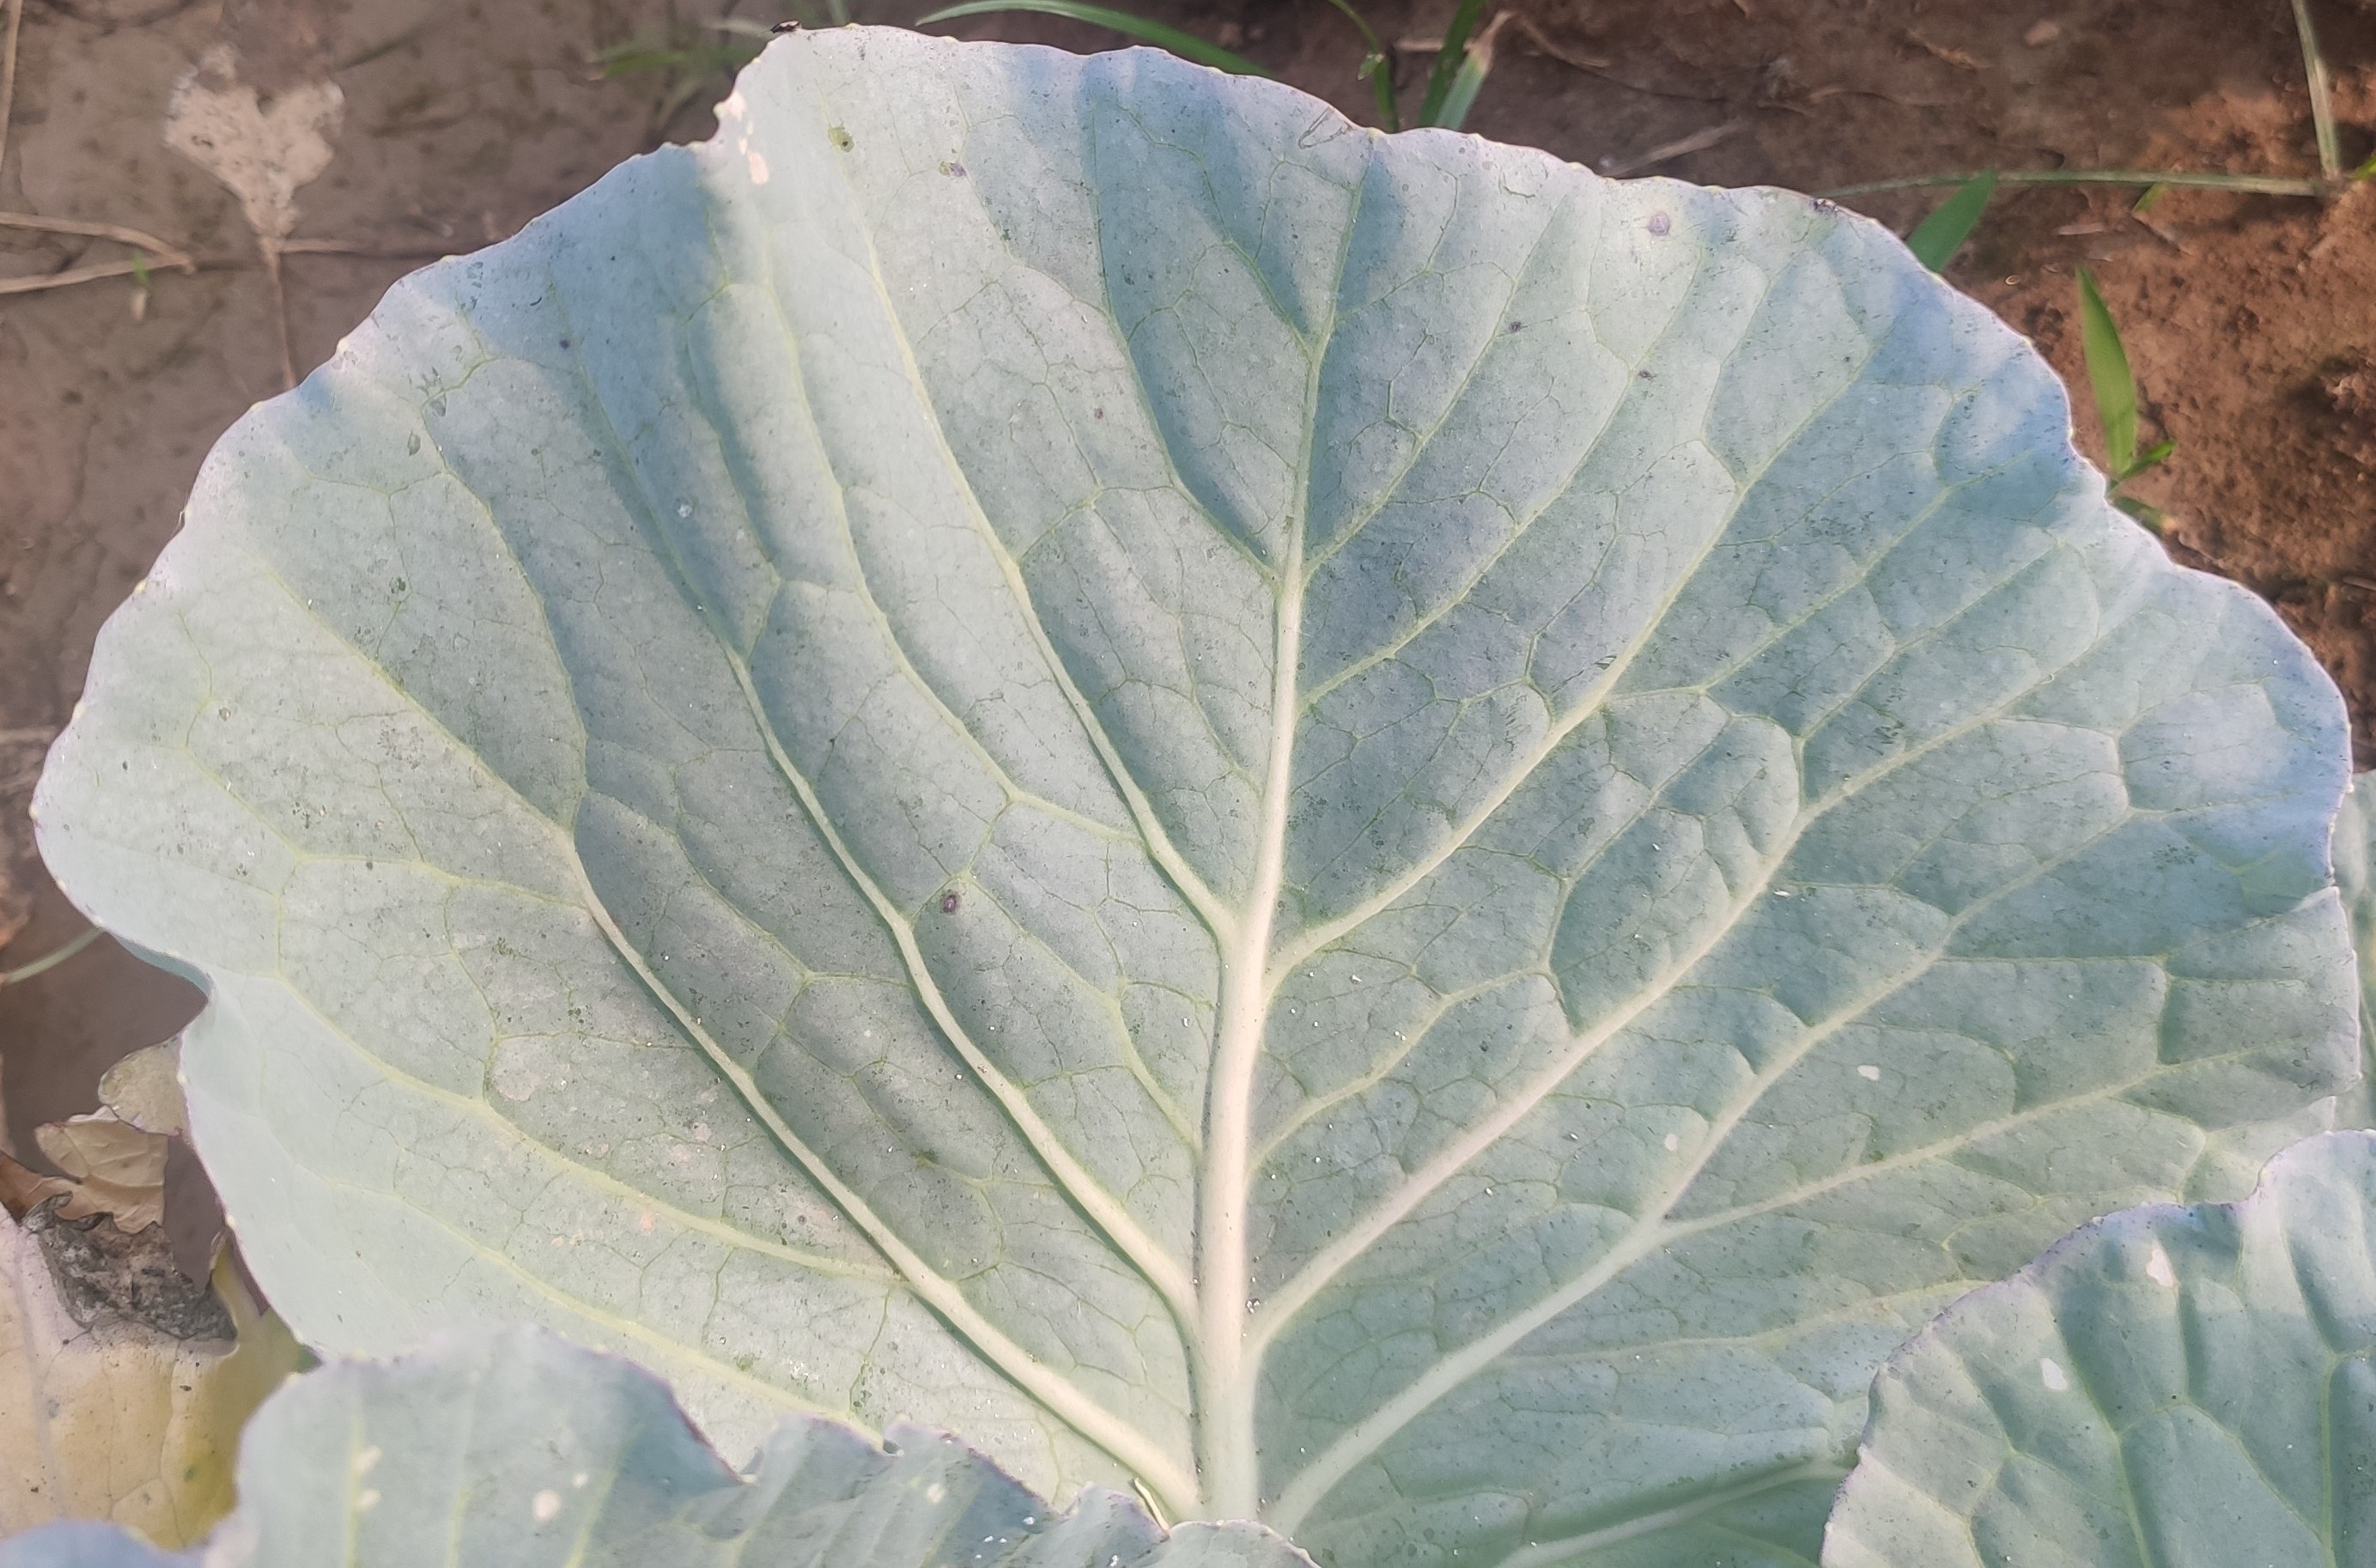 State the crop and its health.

cabbage, healthy
